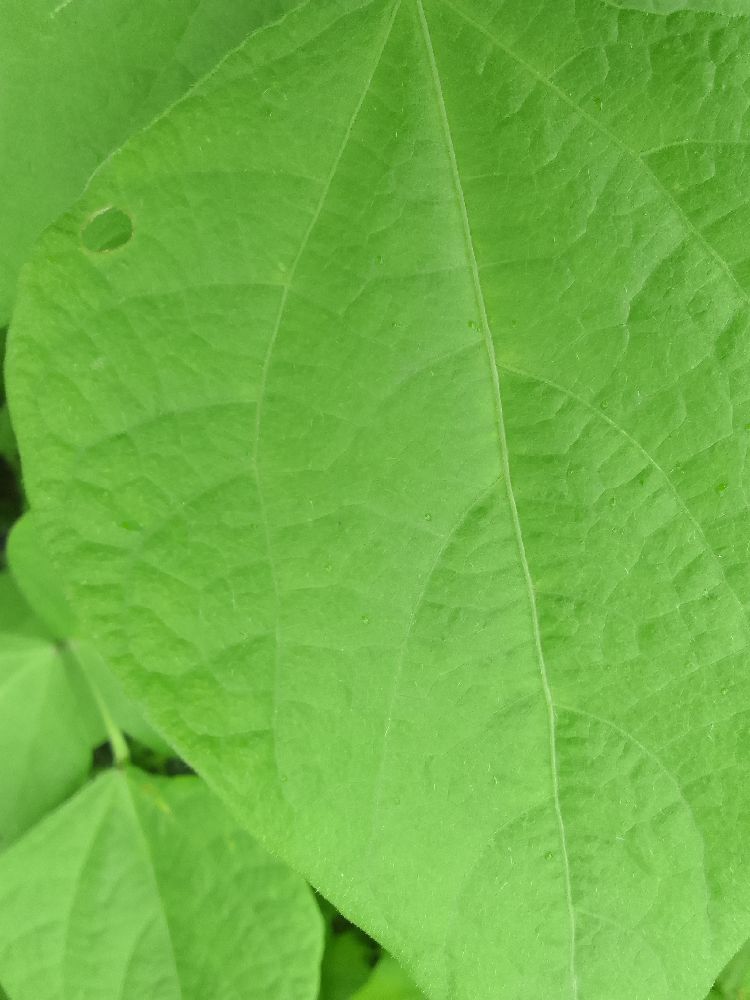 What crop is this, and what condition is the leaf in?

common bean, healthy
